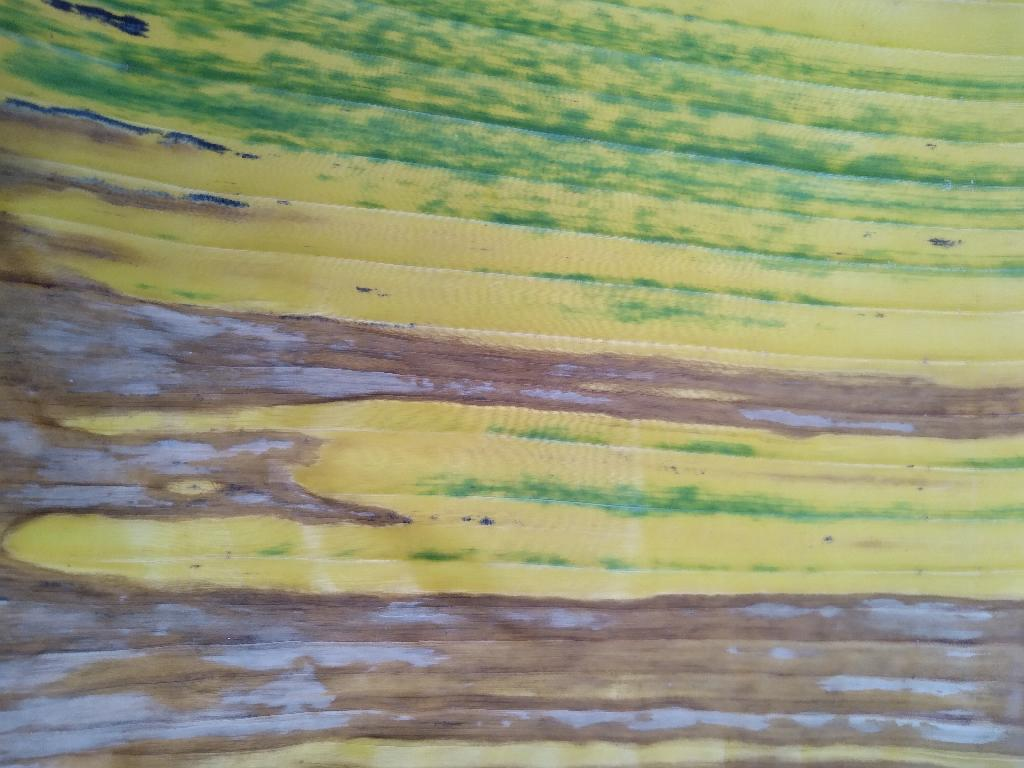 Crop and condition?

banana, fusarium wilt race 1
